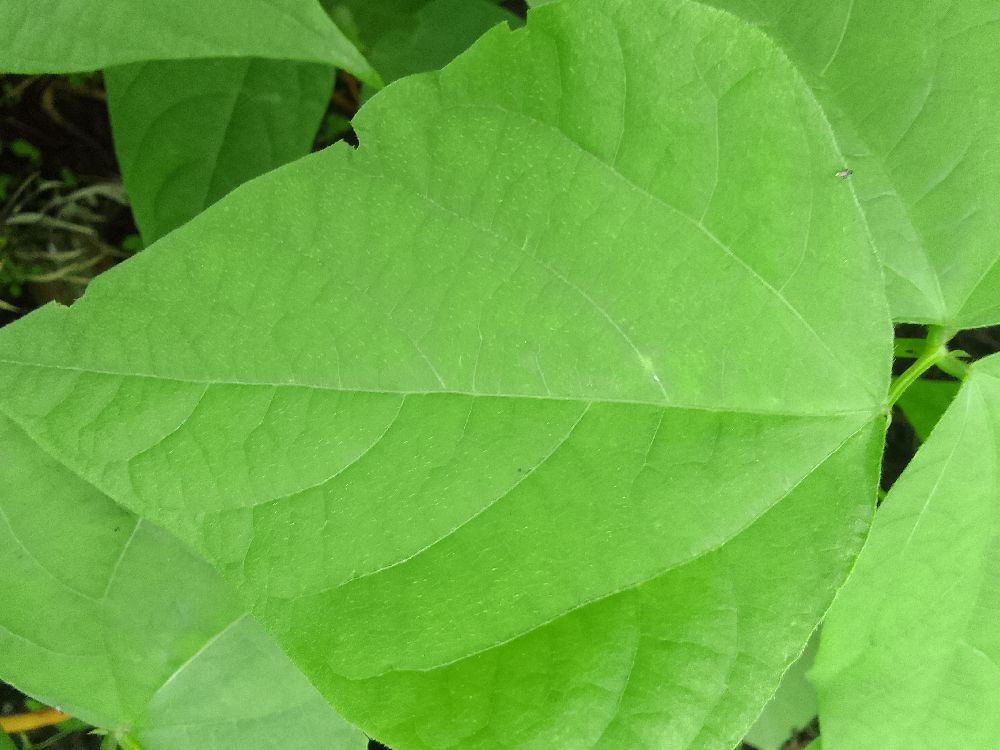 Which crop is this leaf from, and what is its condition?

common bean, healthy
